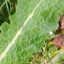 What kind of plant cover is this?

structured weed
